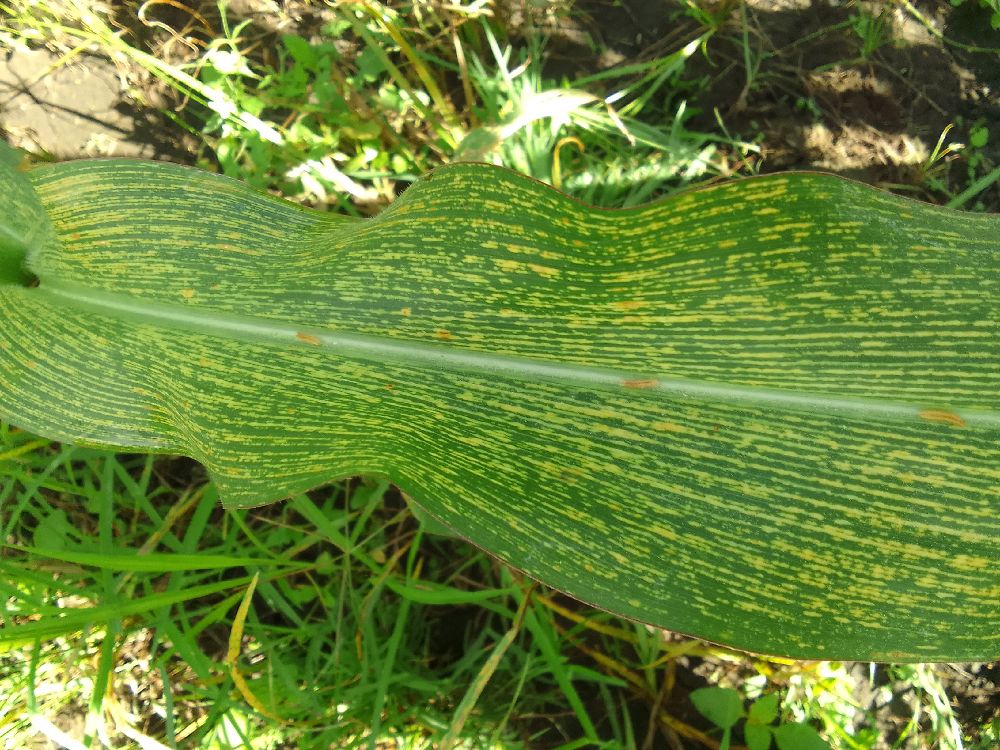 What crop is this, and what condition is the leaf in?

maize, maize streak virus
